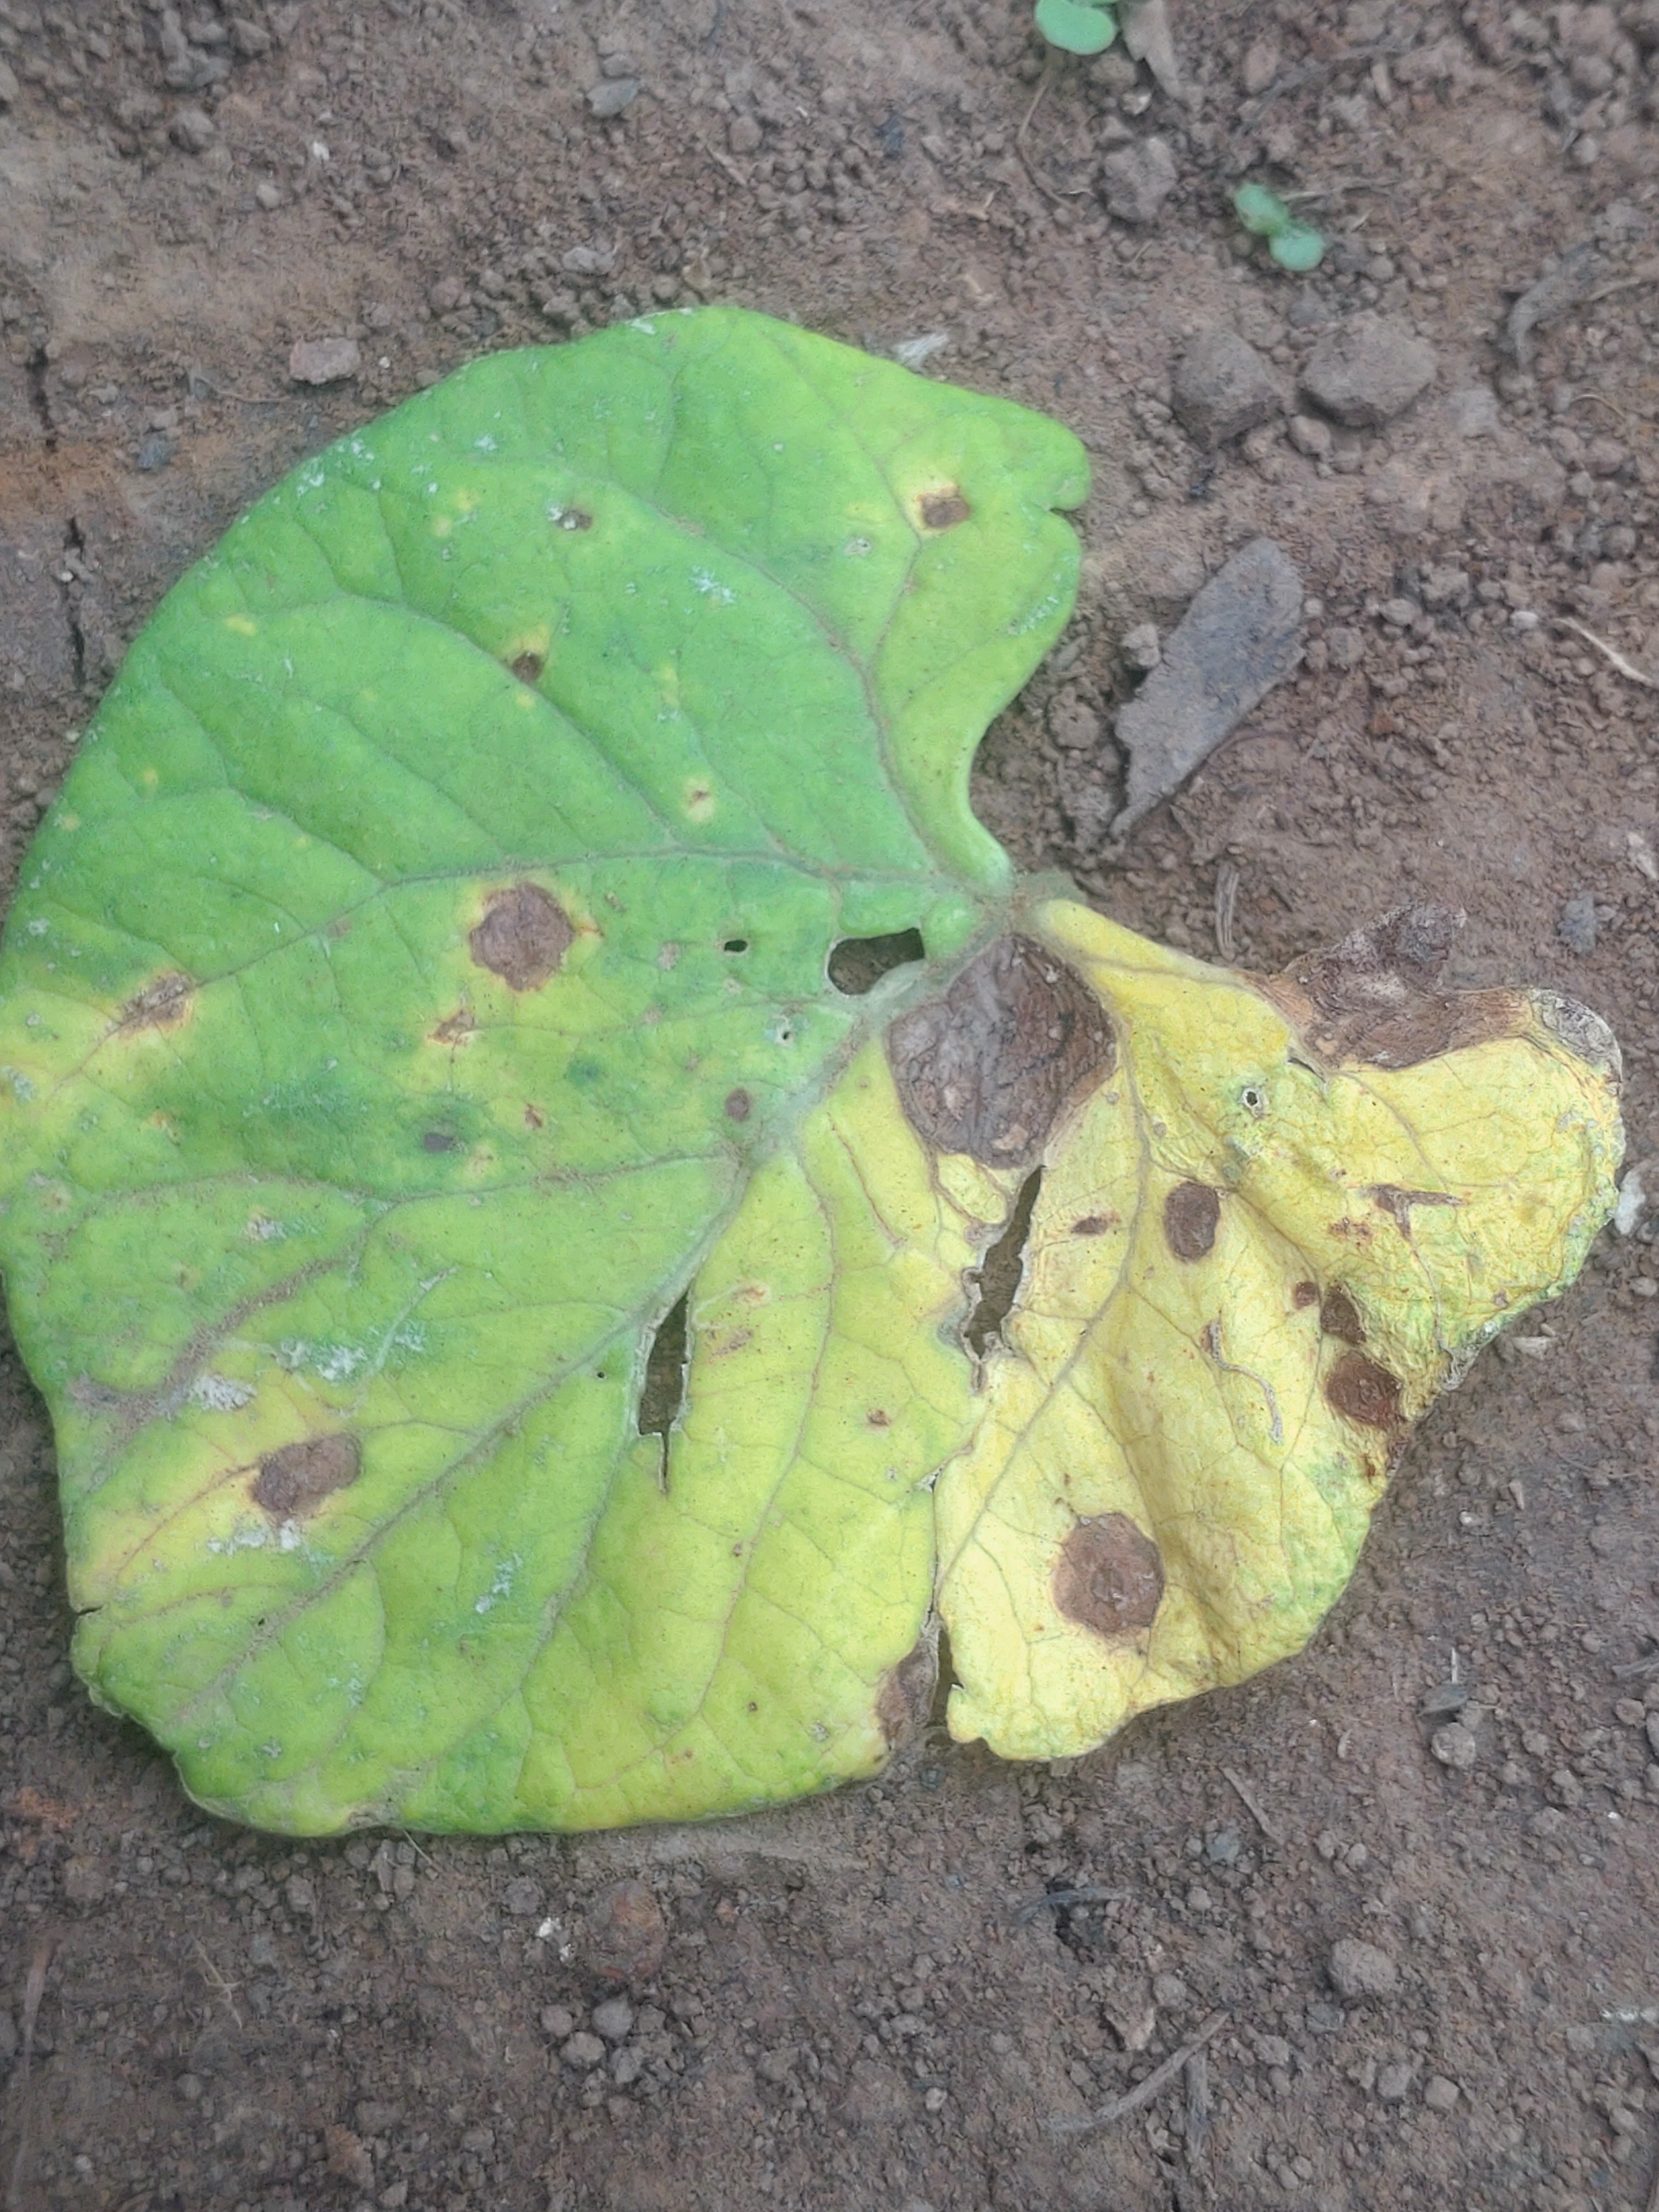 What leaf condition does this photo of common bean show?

anthracnose
